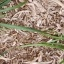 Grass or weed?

grass
